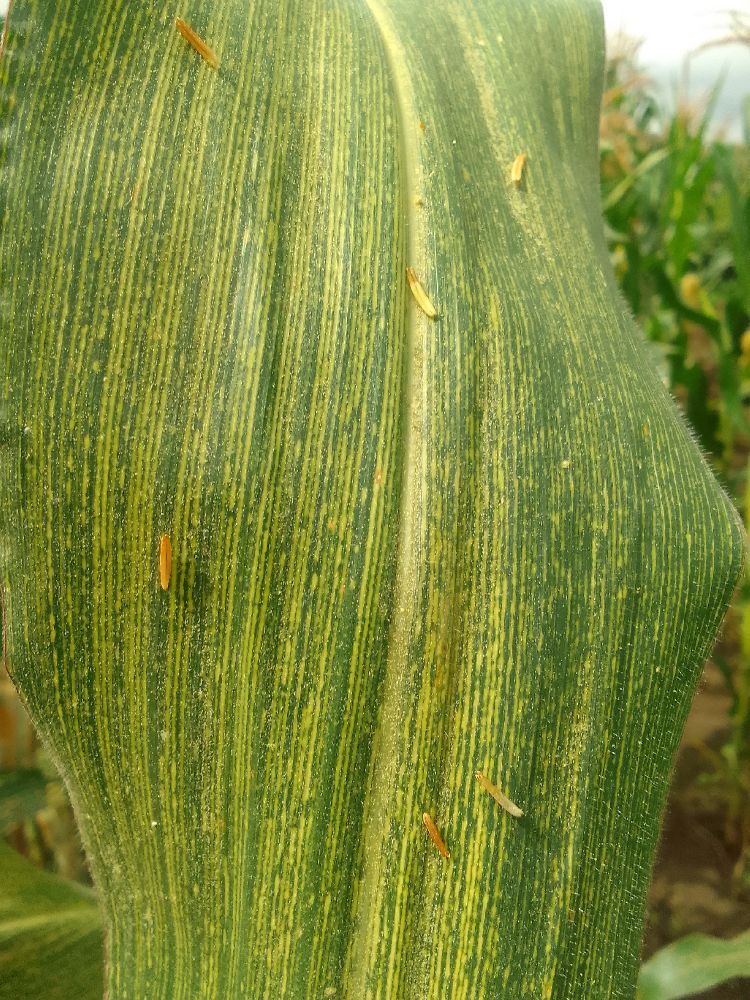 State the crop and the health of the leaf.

maize, maize streak virus
